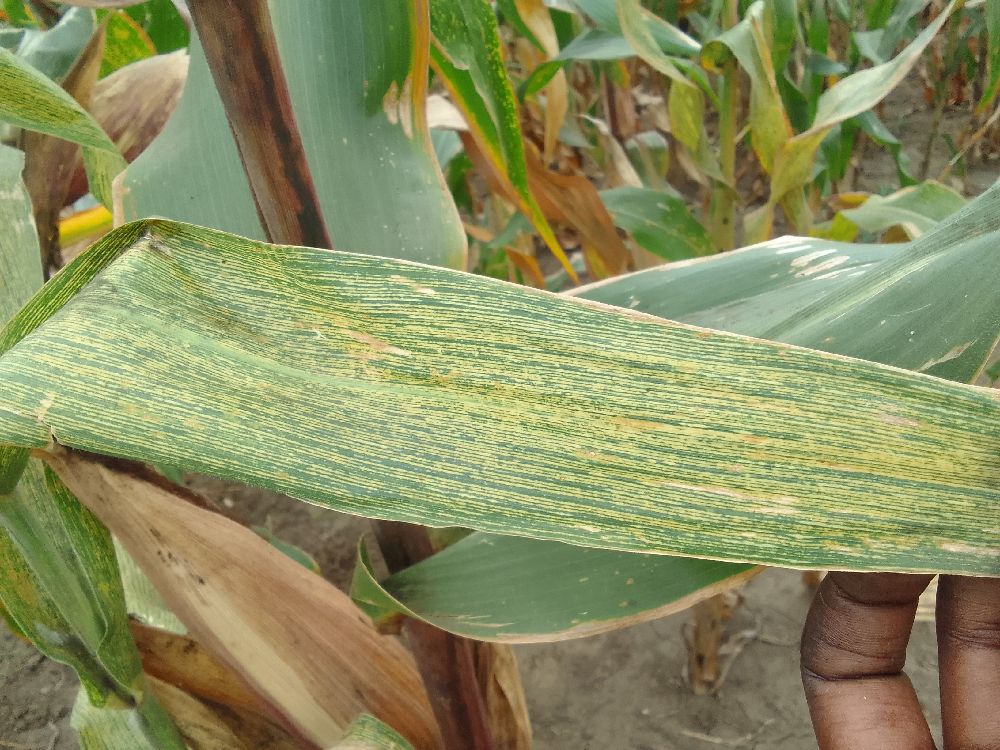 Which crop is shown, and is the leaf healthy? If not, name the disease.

maize, maize streak virus
